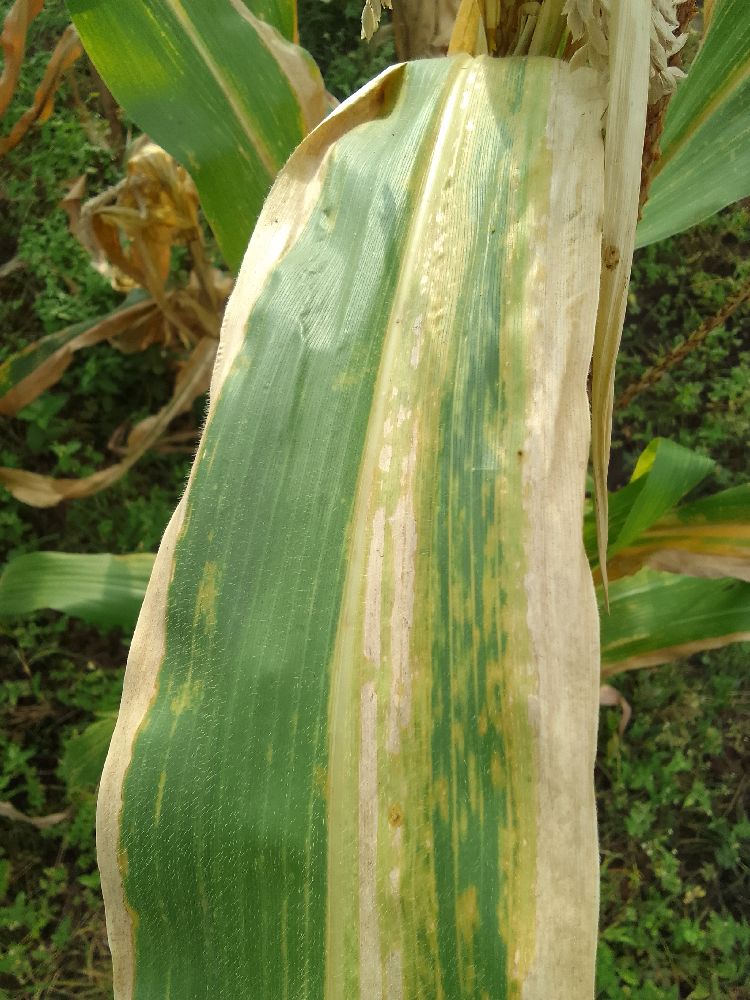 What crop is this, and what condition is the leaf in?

maize, maize lethal necrosis
